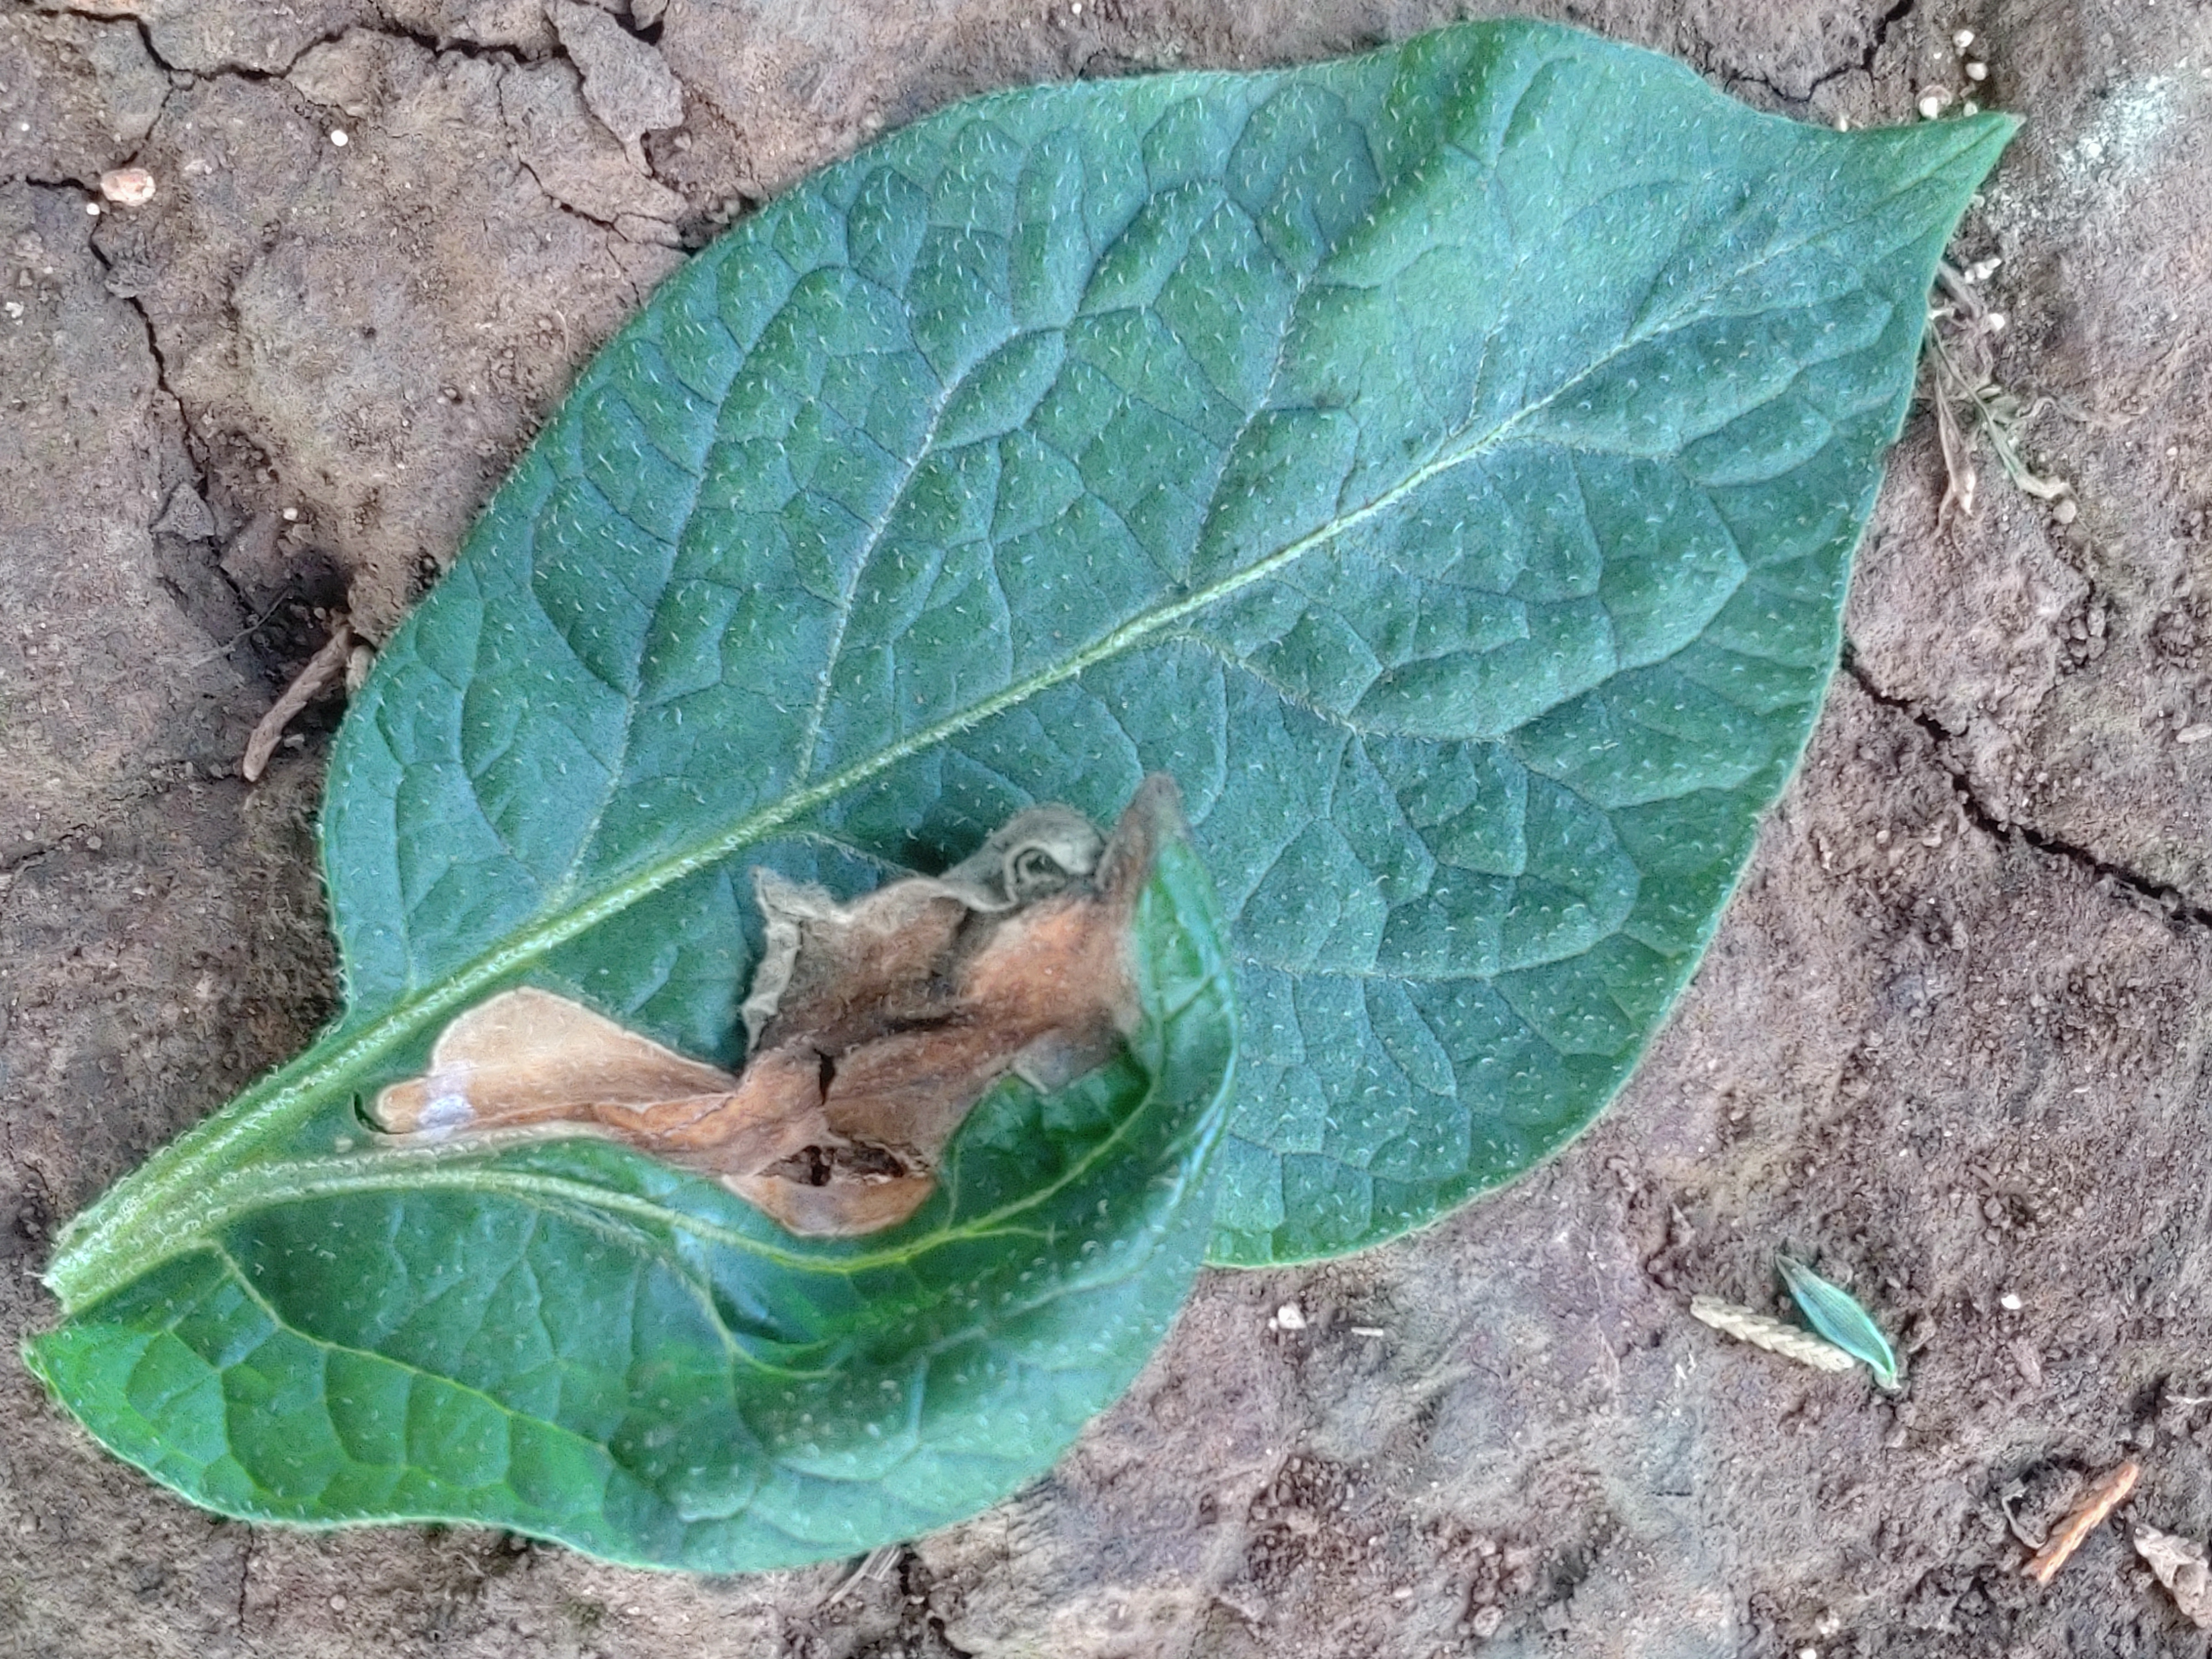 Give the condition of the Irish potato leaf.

early blight
